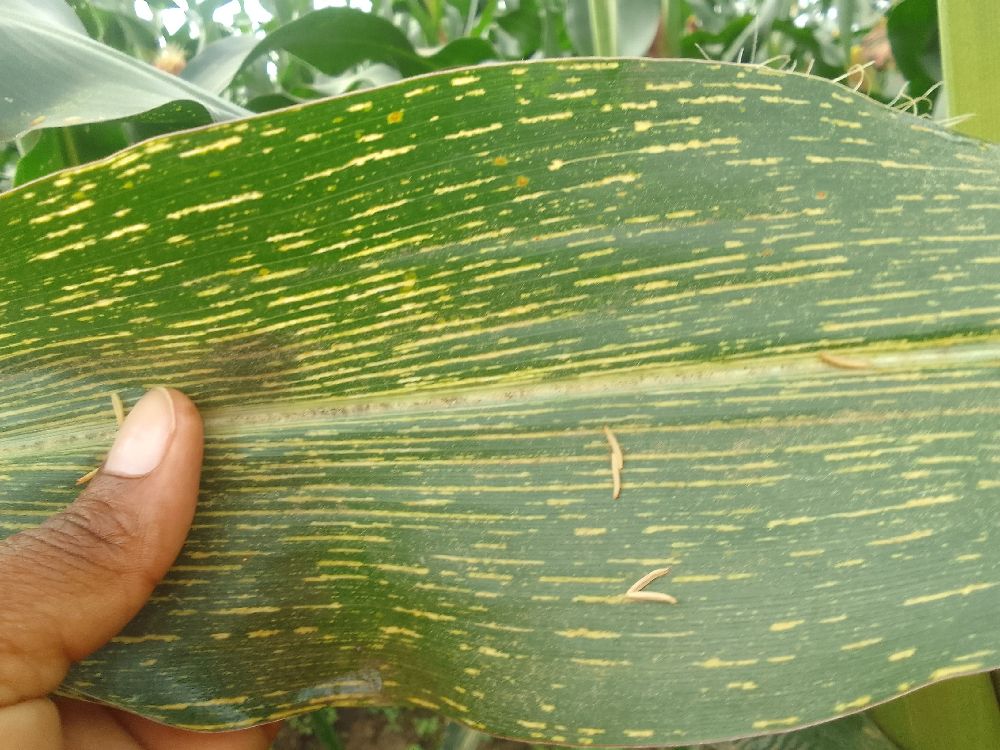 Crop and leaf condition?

maize, maize streak virus
